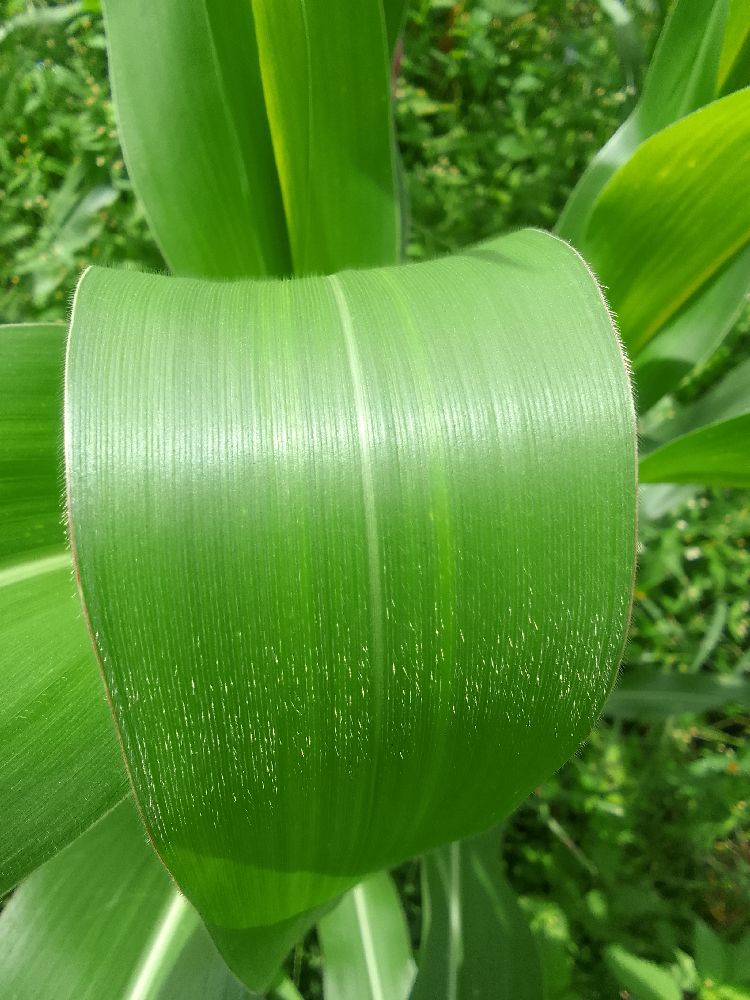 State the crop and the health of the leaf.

maize, healthy
